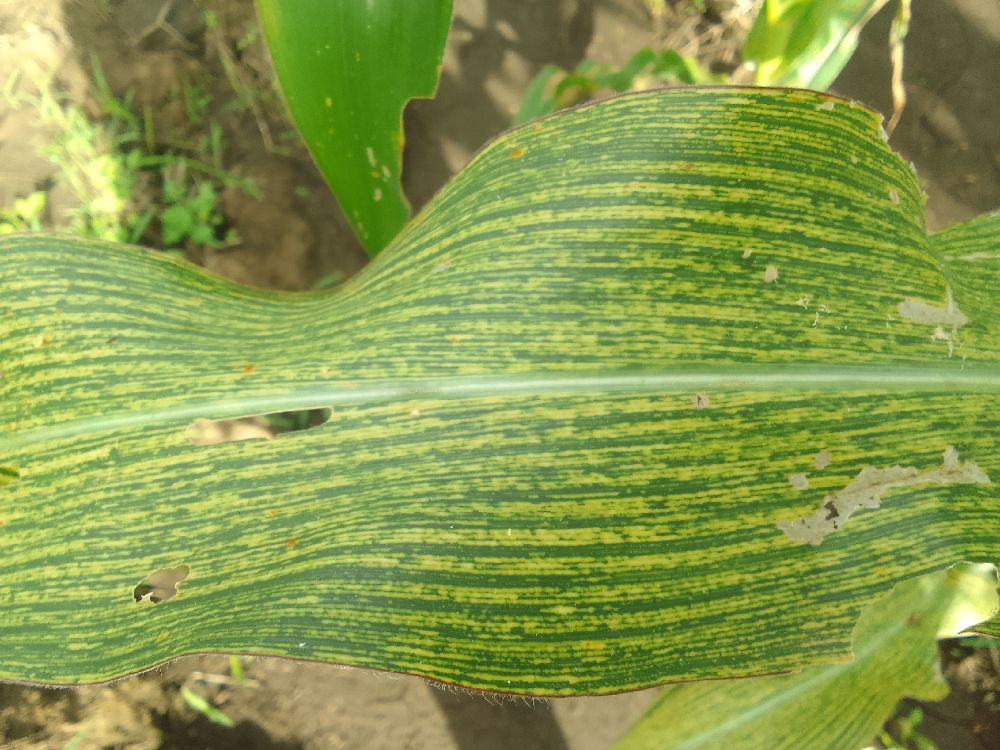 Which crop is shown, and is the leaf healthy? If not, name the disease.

maize, maize streak virus
